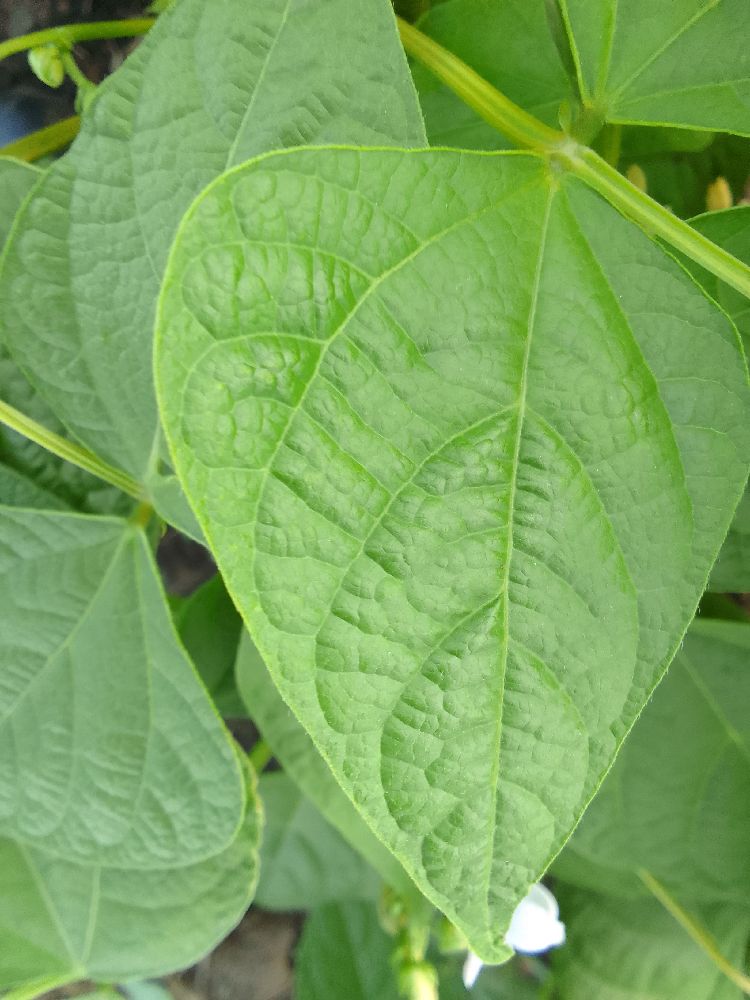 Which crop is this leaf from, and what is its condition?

common bean, healthy
